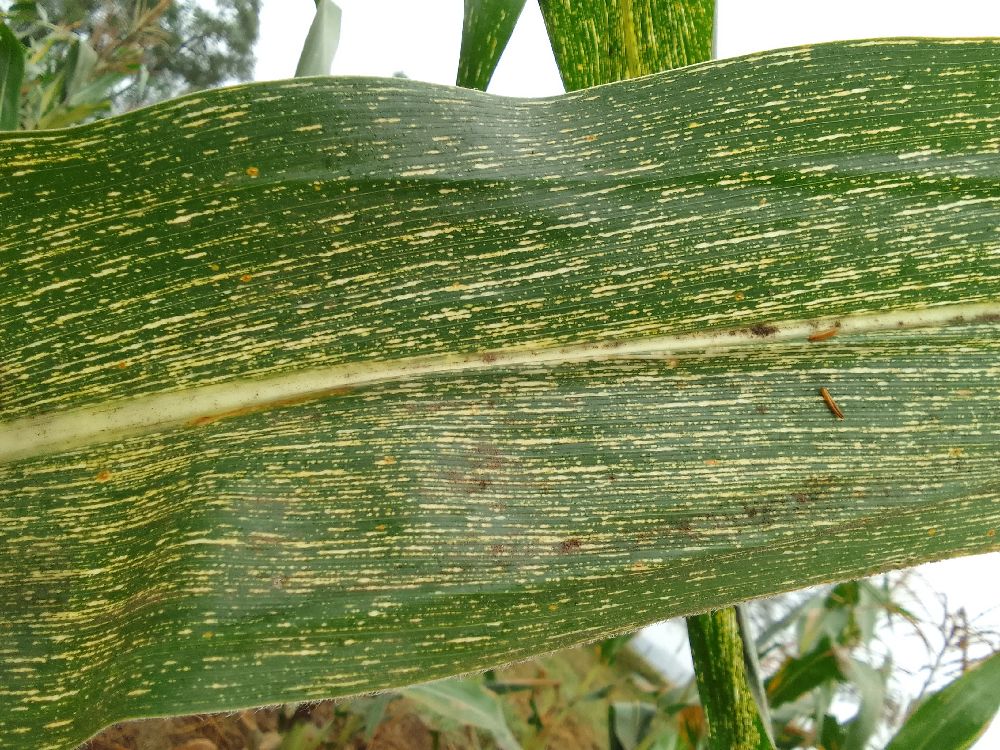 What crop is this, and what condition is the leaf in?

maize, maize streak virus
